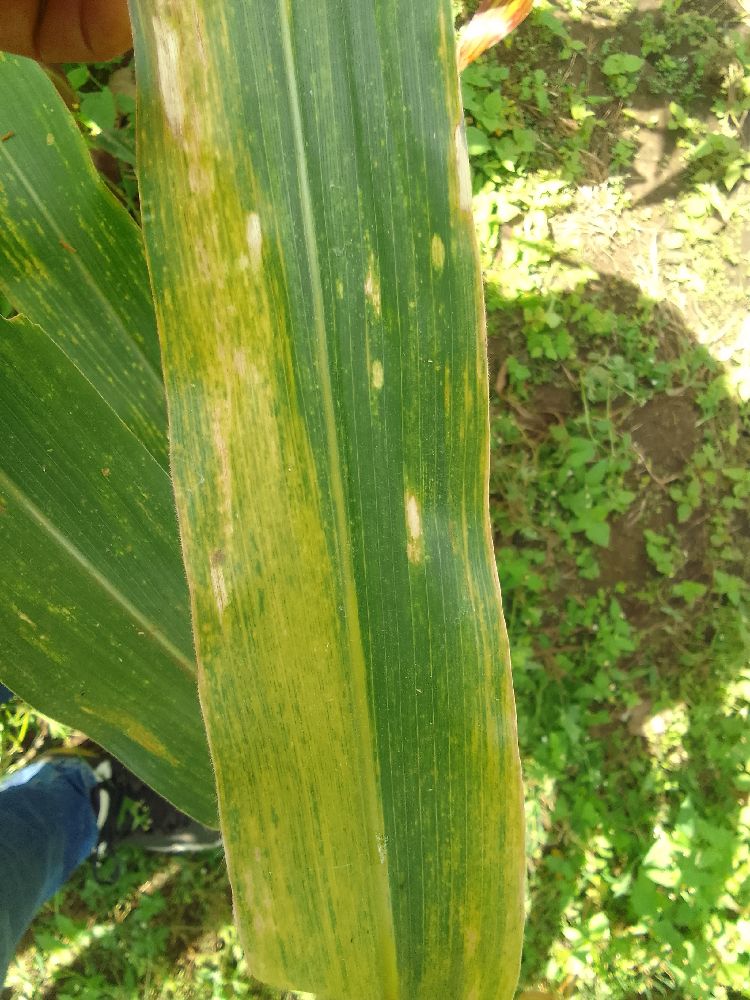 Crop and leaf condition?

maize, maize lethal necrosis
